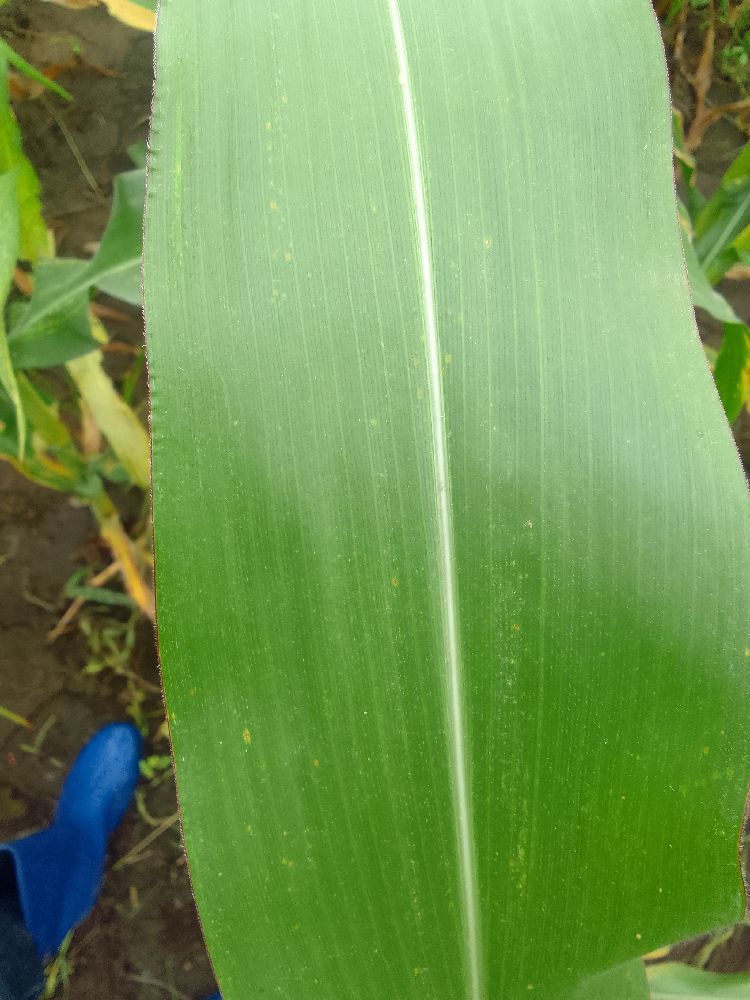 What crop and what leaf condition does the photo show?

maize, healthy
